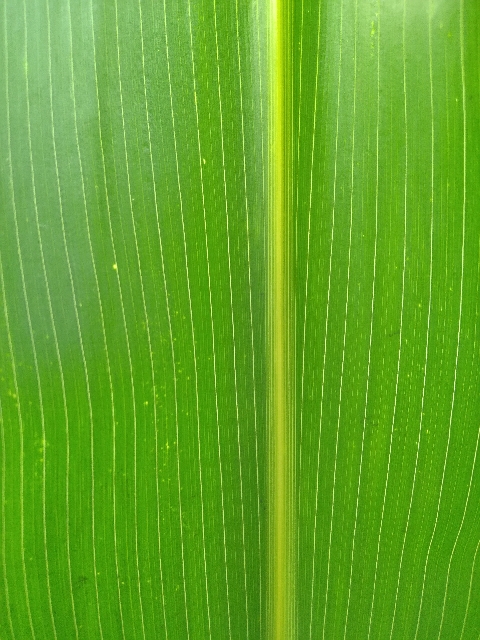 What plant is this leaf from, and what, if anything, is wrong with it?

maize, healthy
